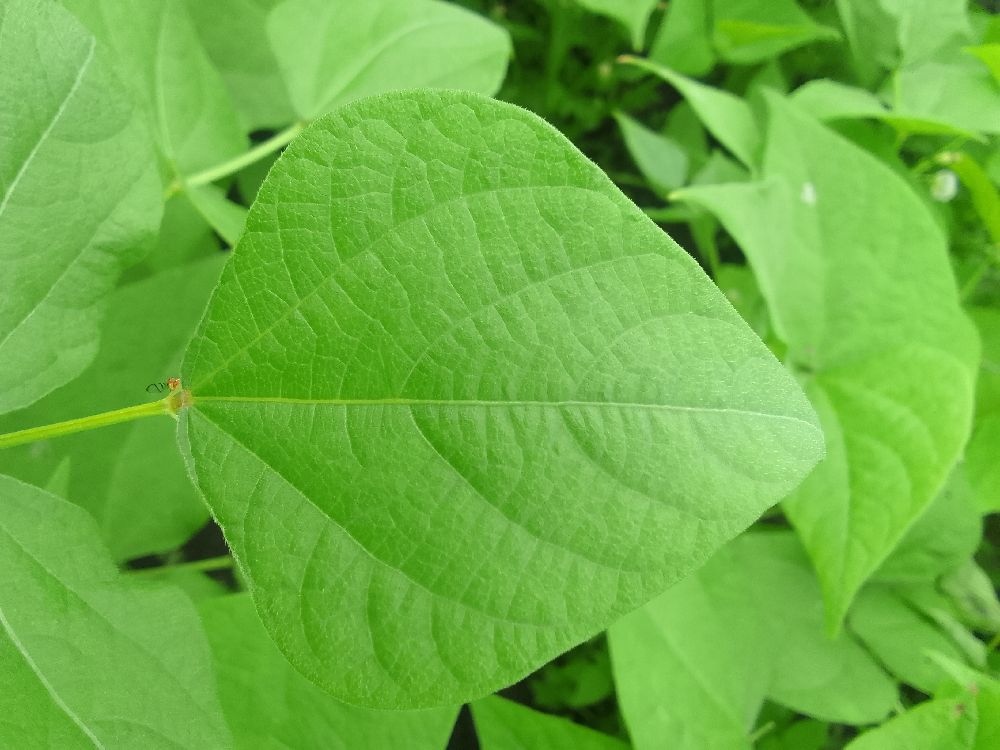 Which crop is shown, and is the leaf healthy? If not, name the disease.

common bean, healthy
